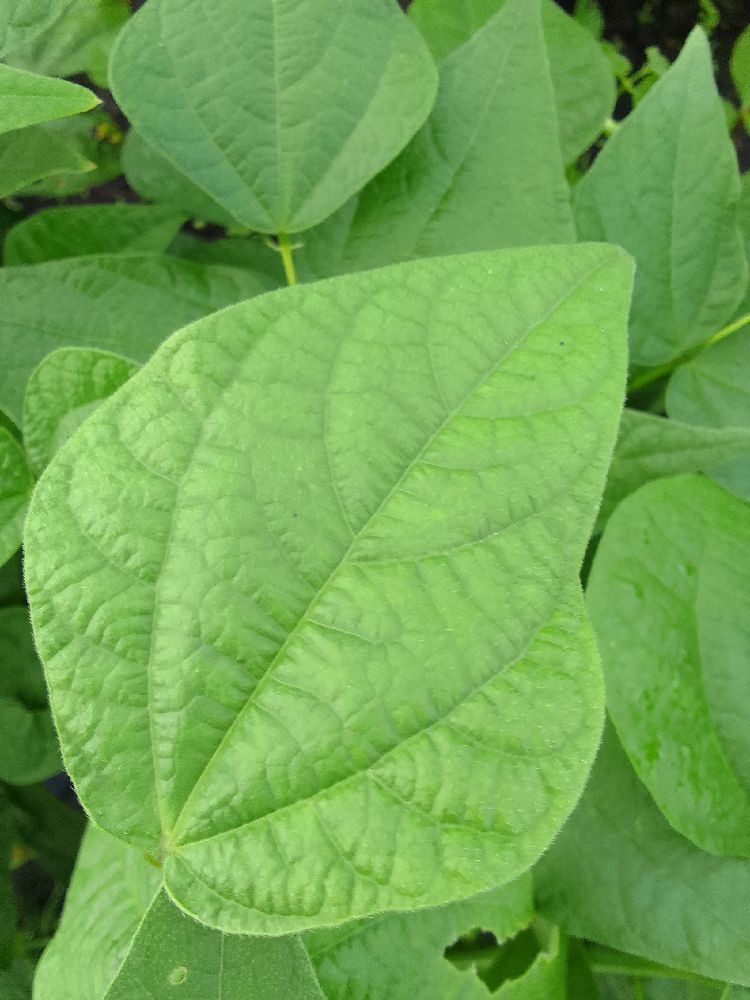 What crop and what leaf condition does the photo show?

common bean, healthy
